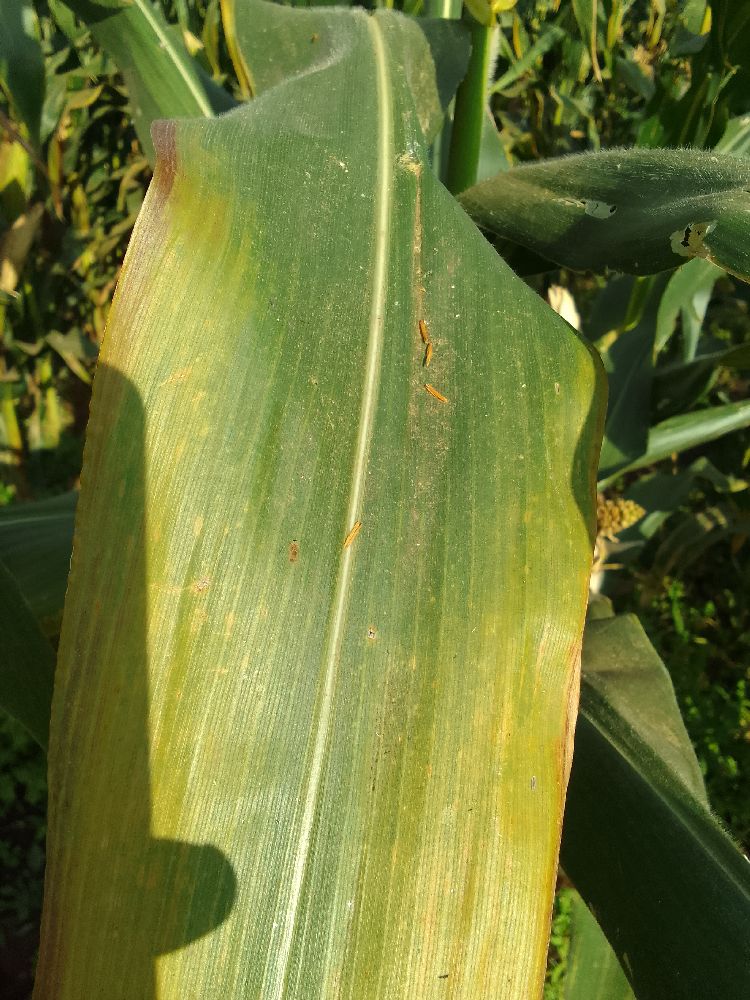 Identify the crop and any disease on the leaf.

maize, maize lethal necrosis
